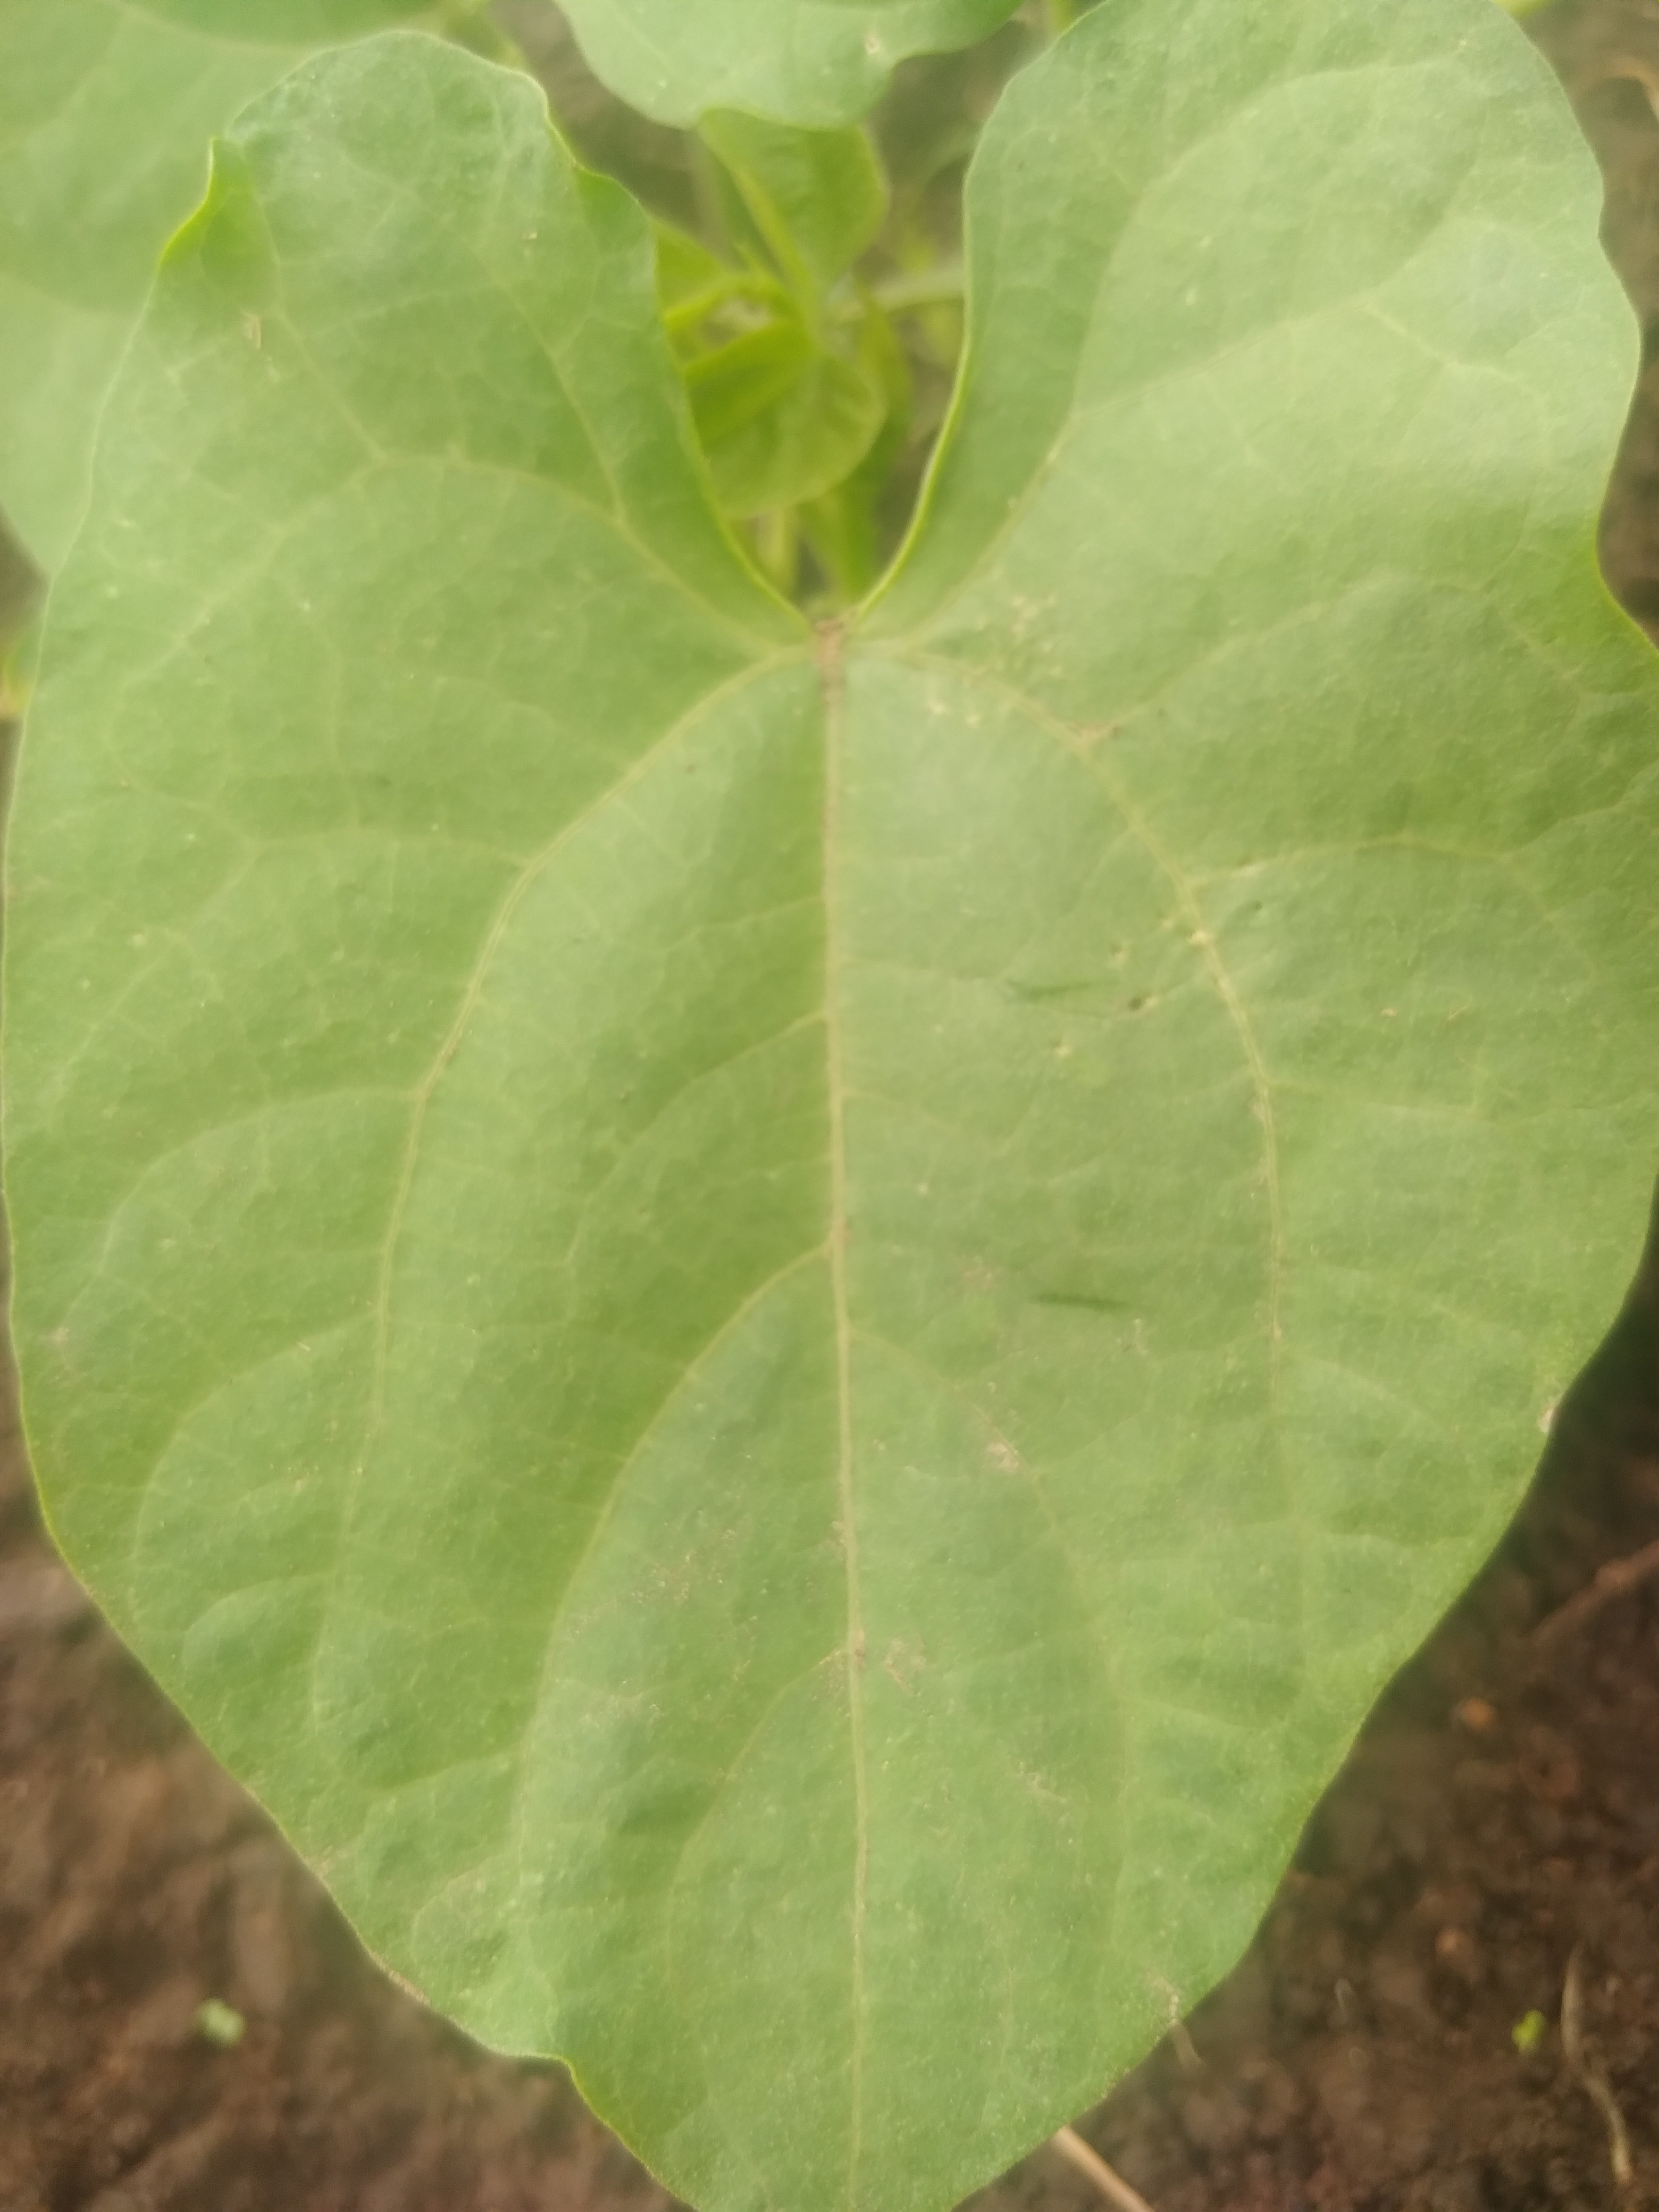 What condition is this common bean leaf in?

healthy
